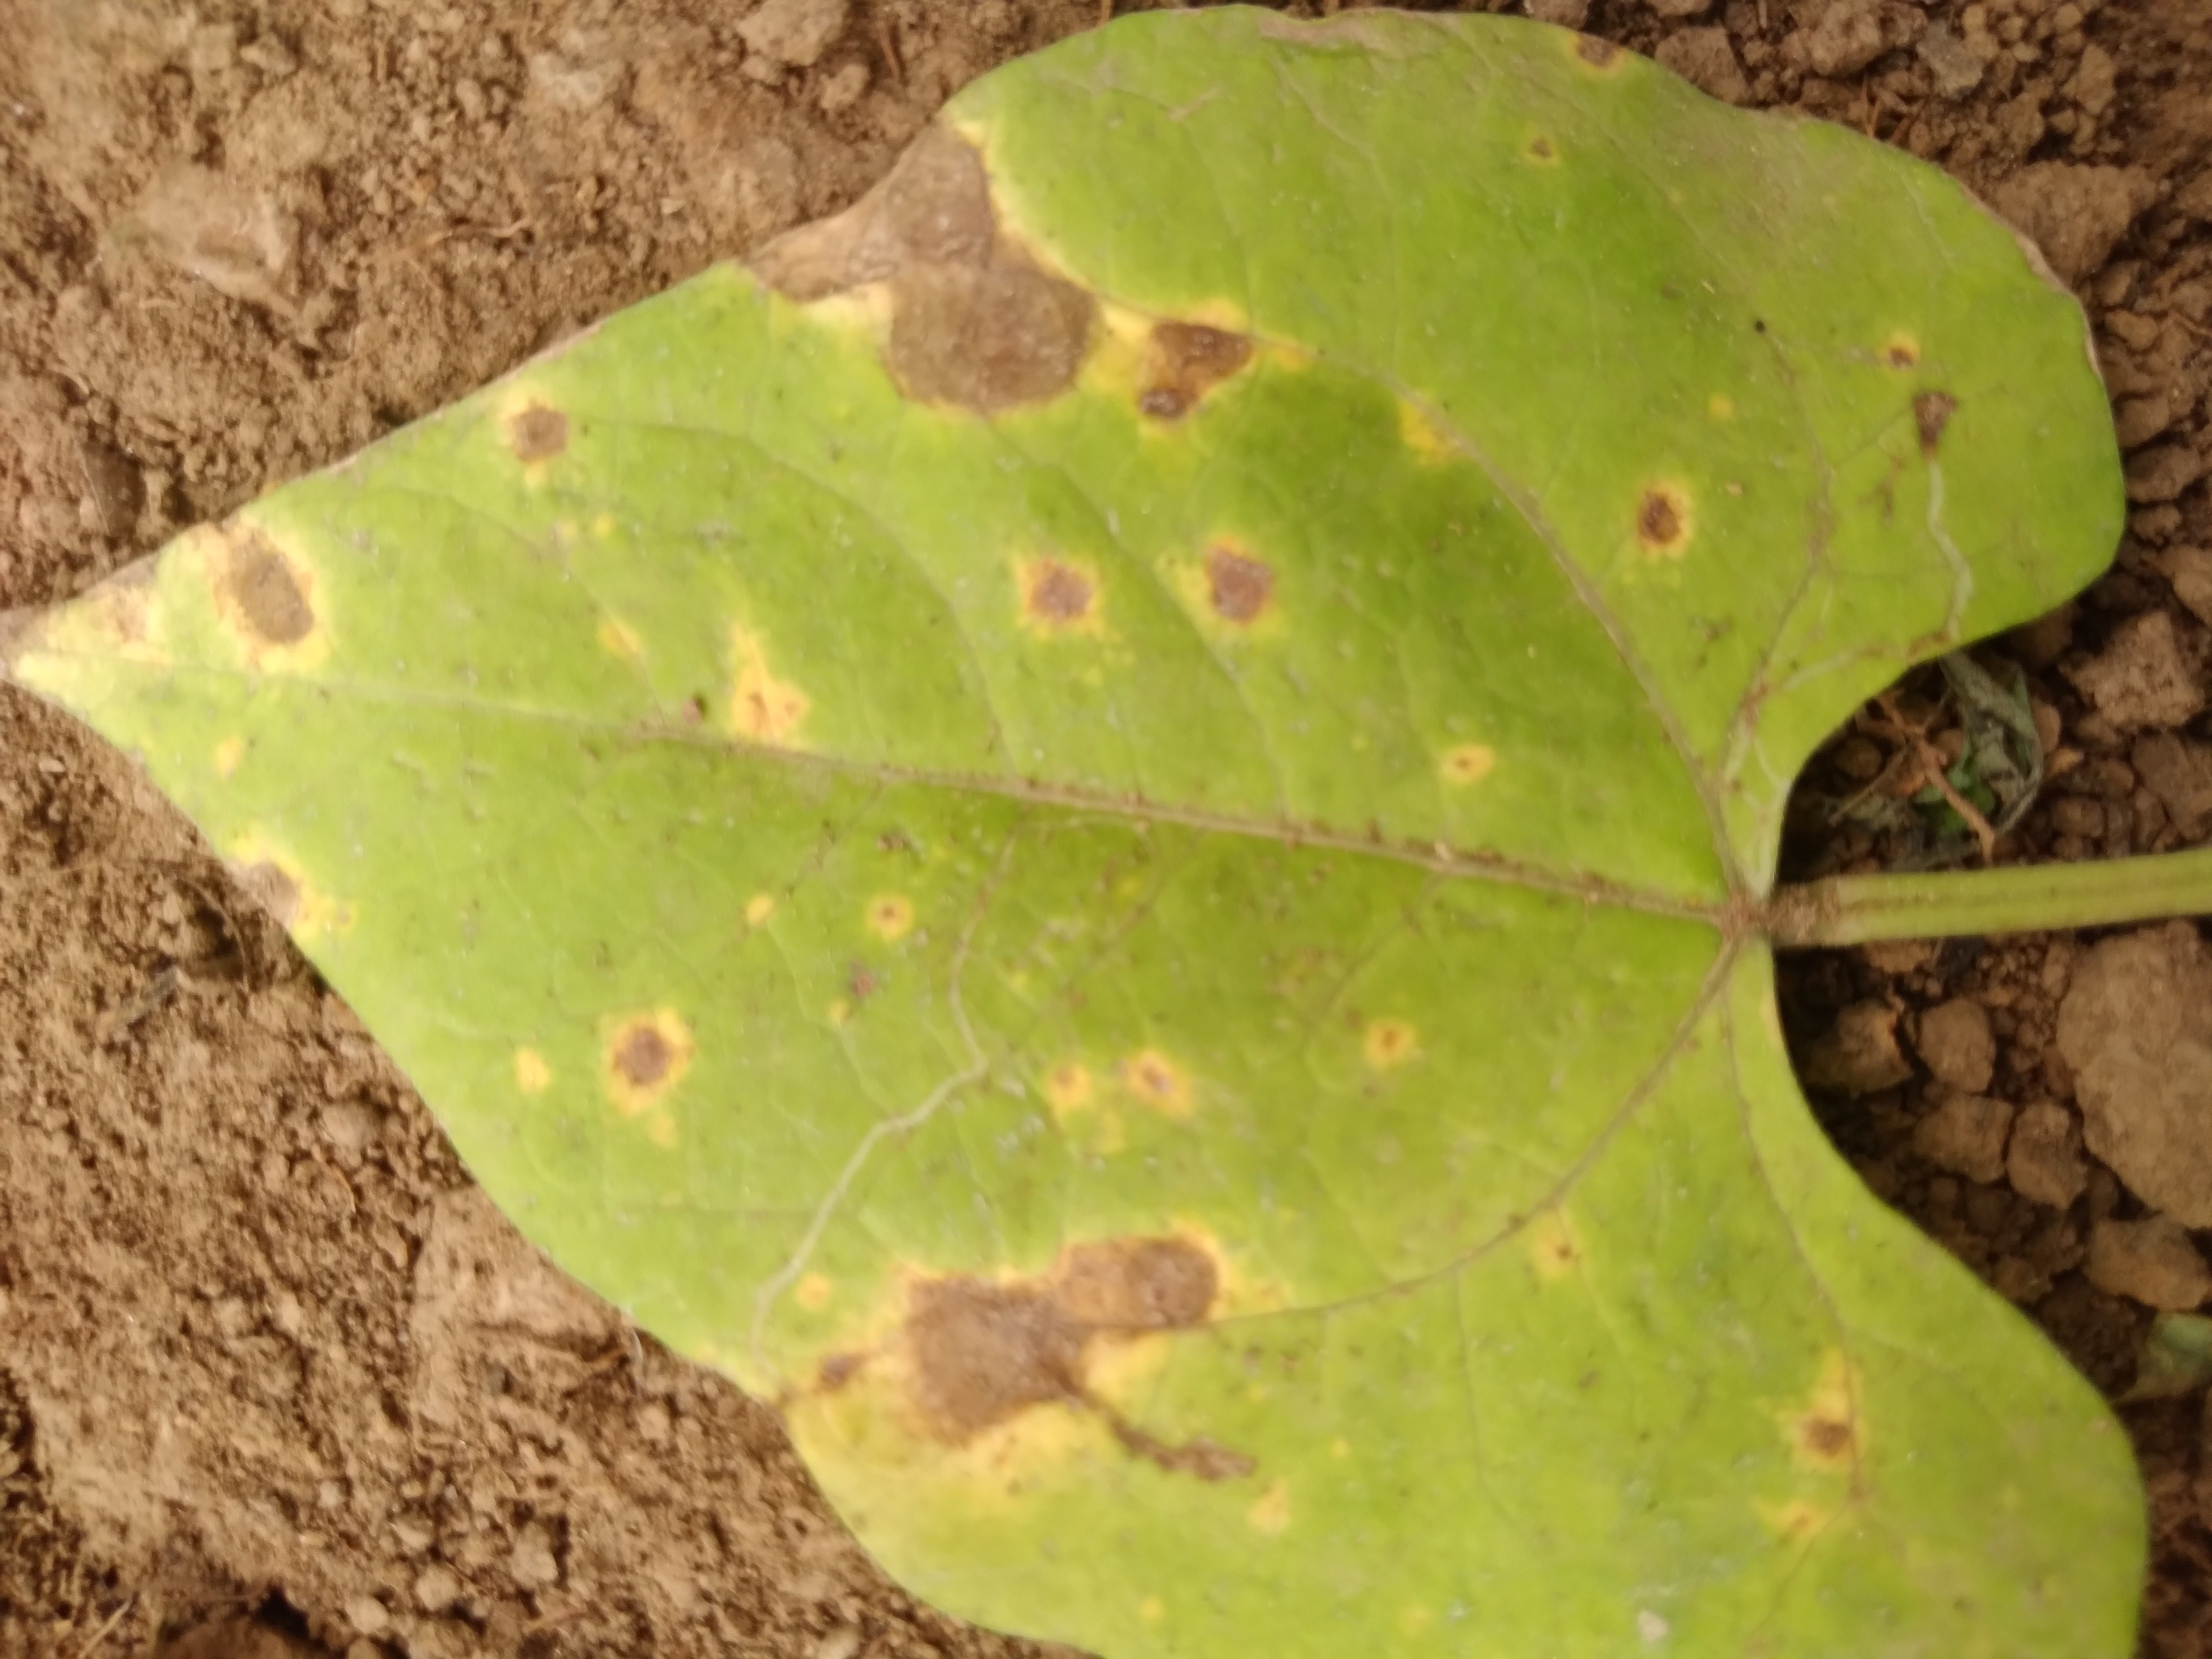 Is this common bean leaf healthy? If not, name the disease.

rust
